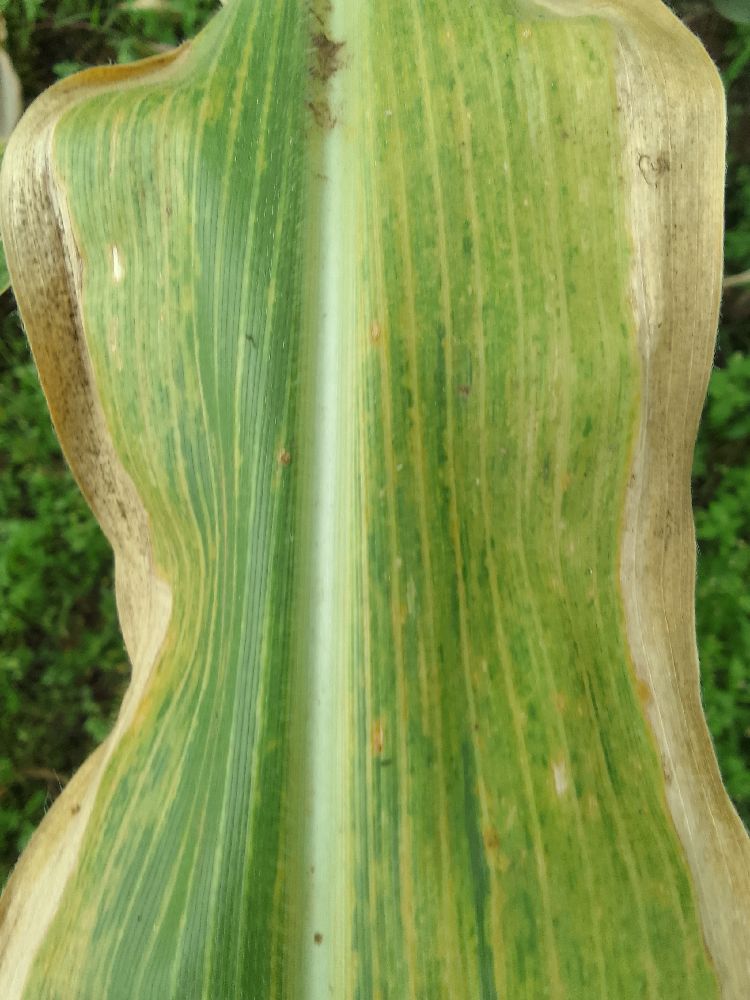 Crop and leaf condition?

maize, maize lethal necrosis
